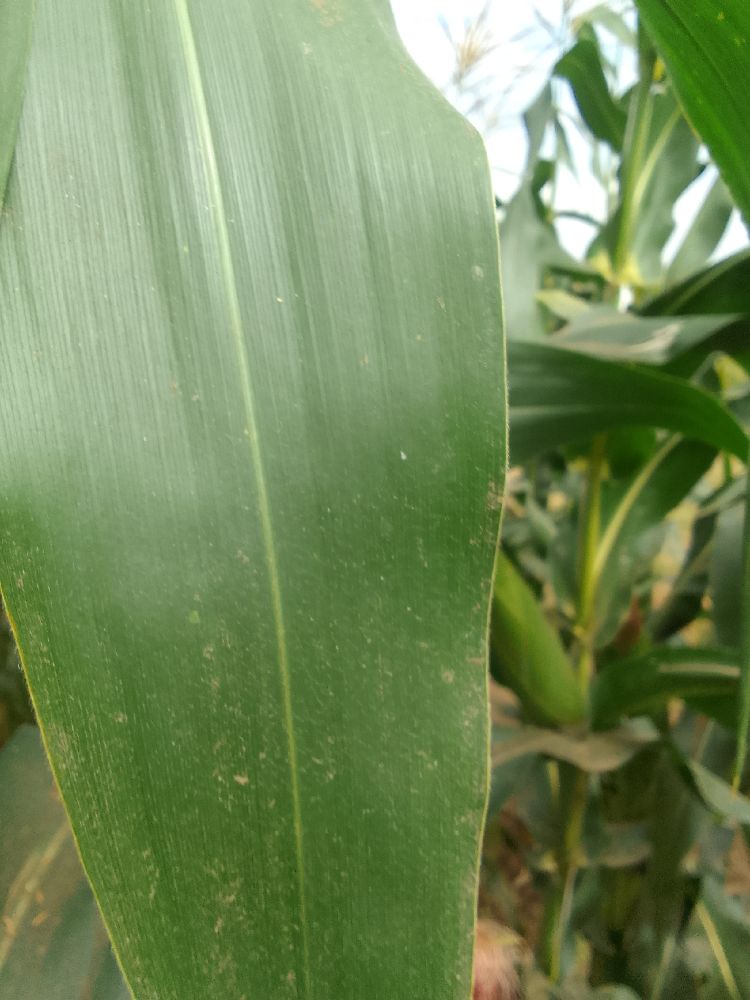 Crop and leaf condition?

maize, healthy
